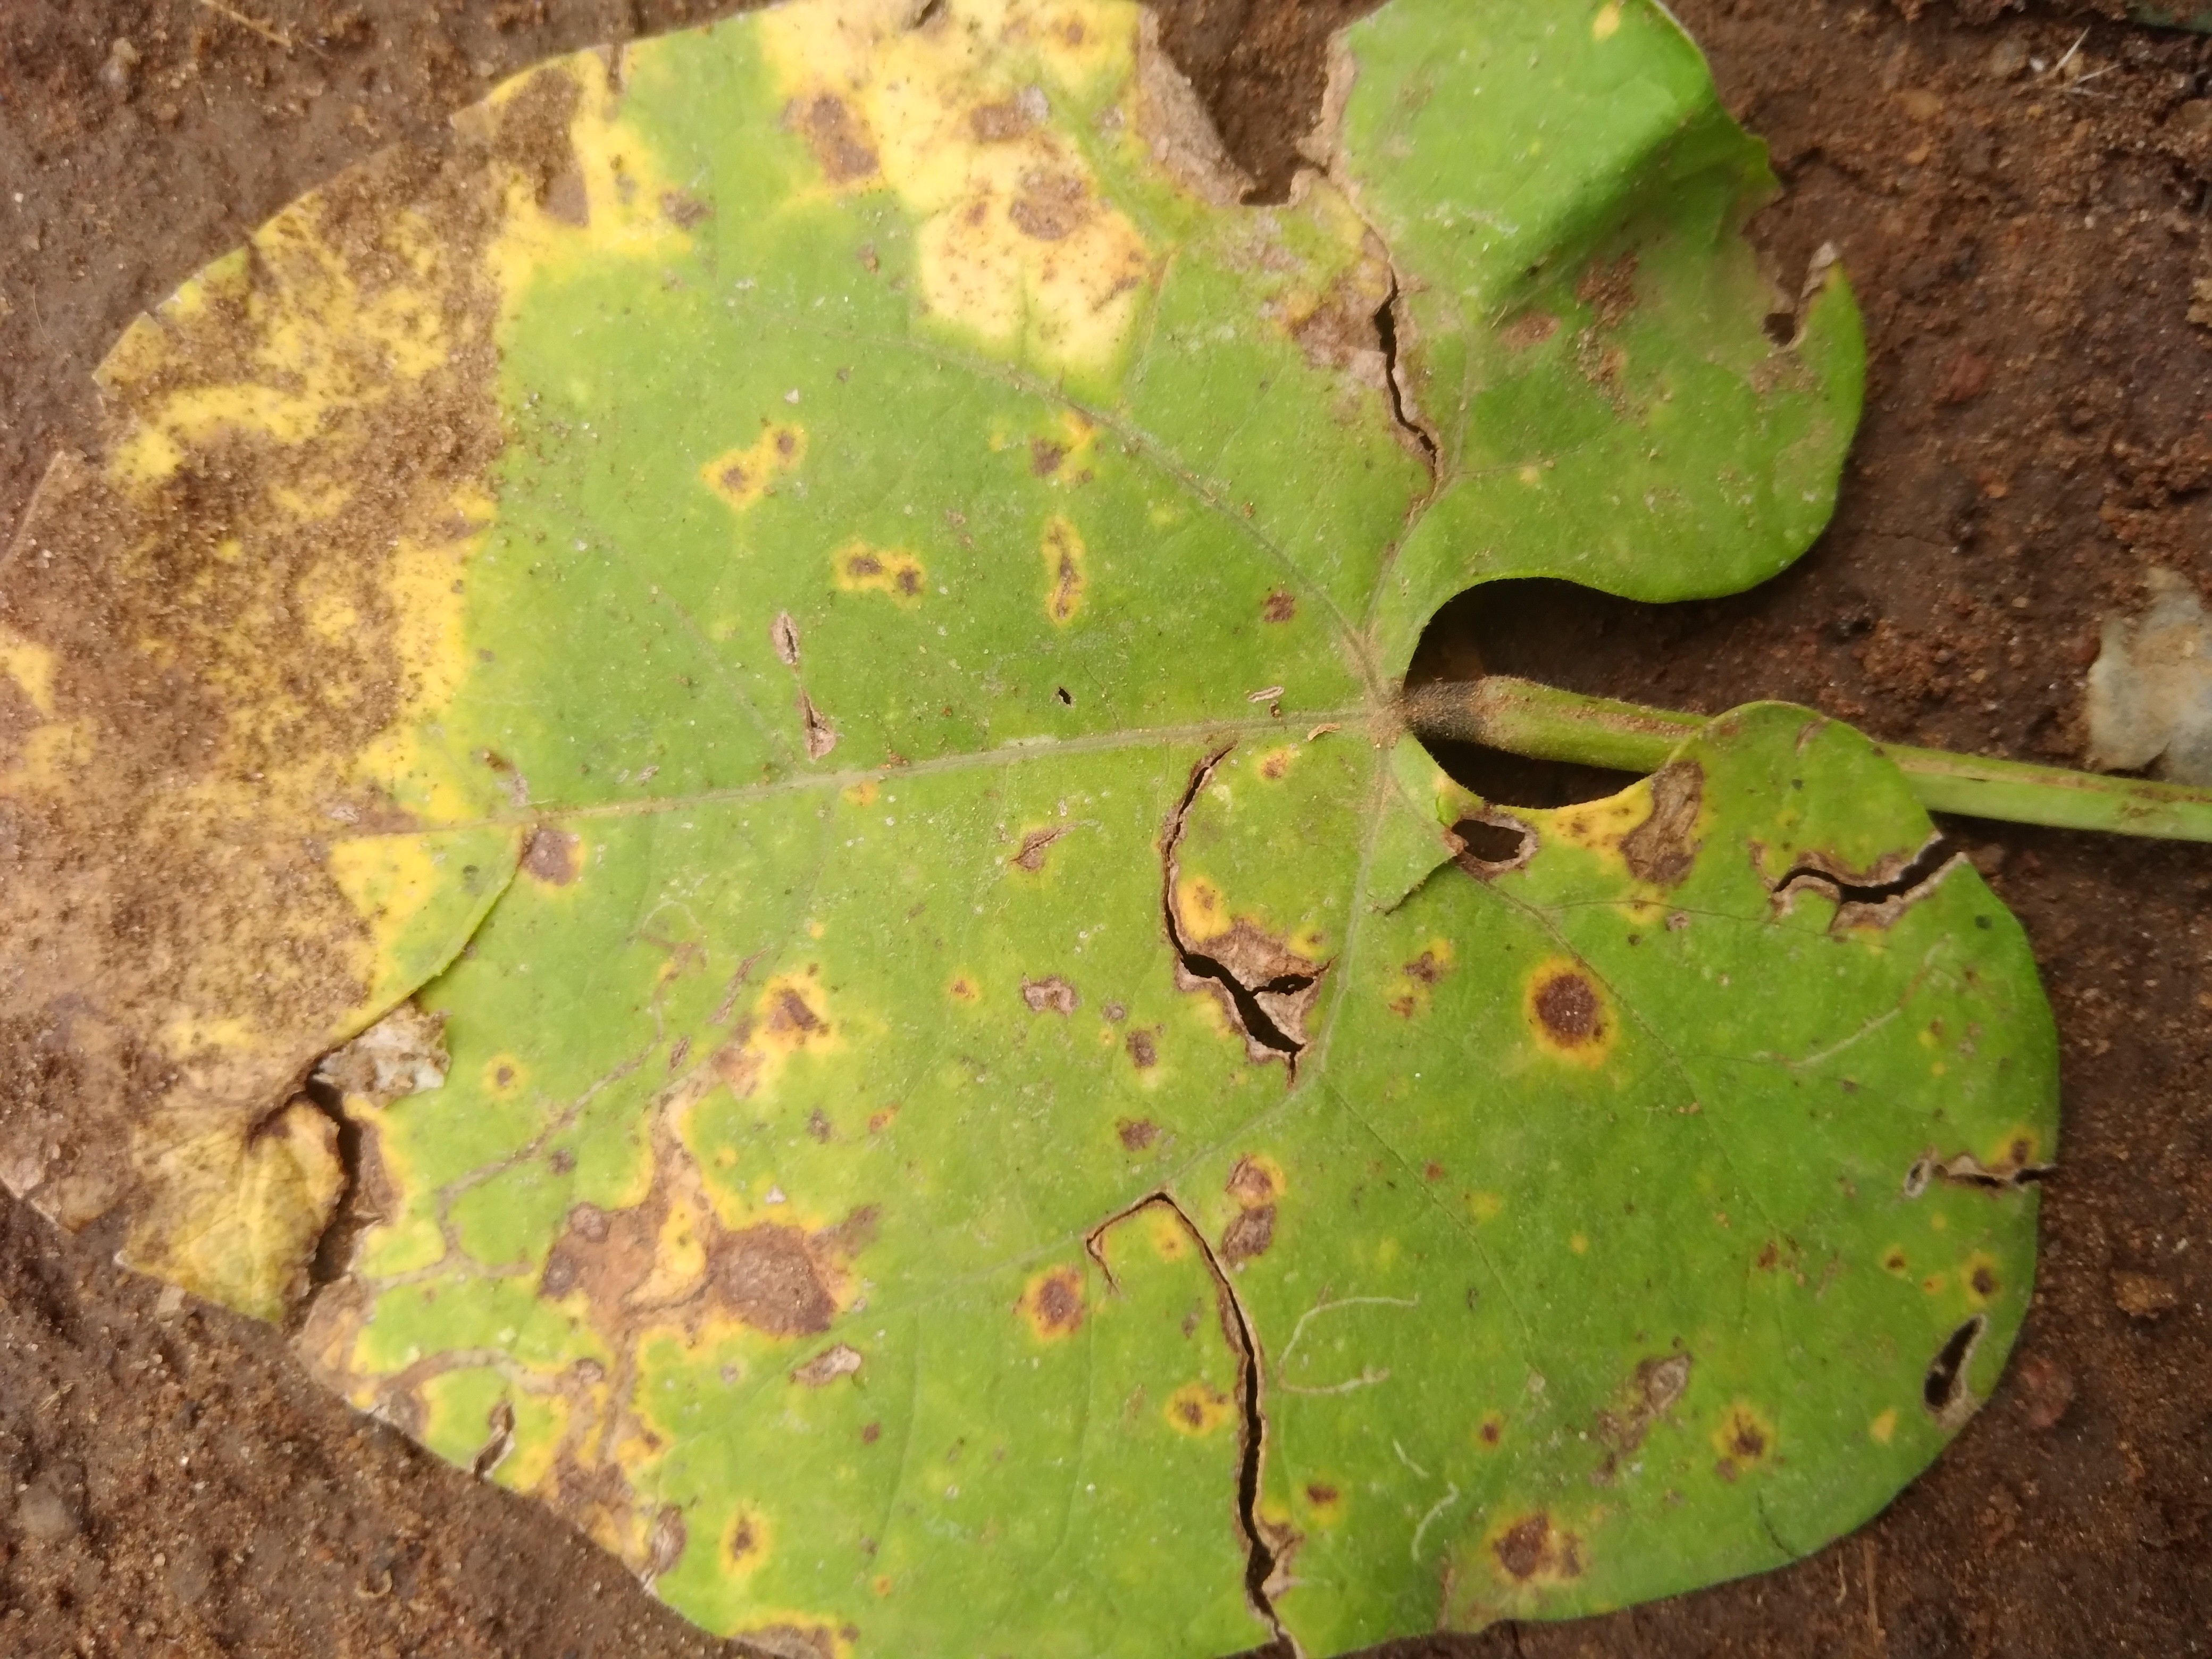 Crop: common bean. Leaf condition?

rust
